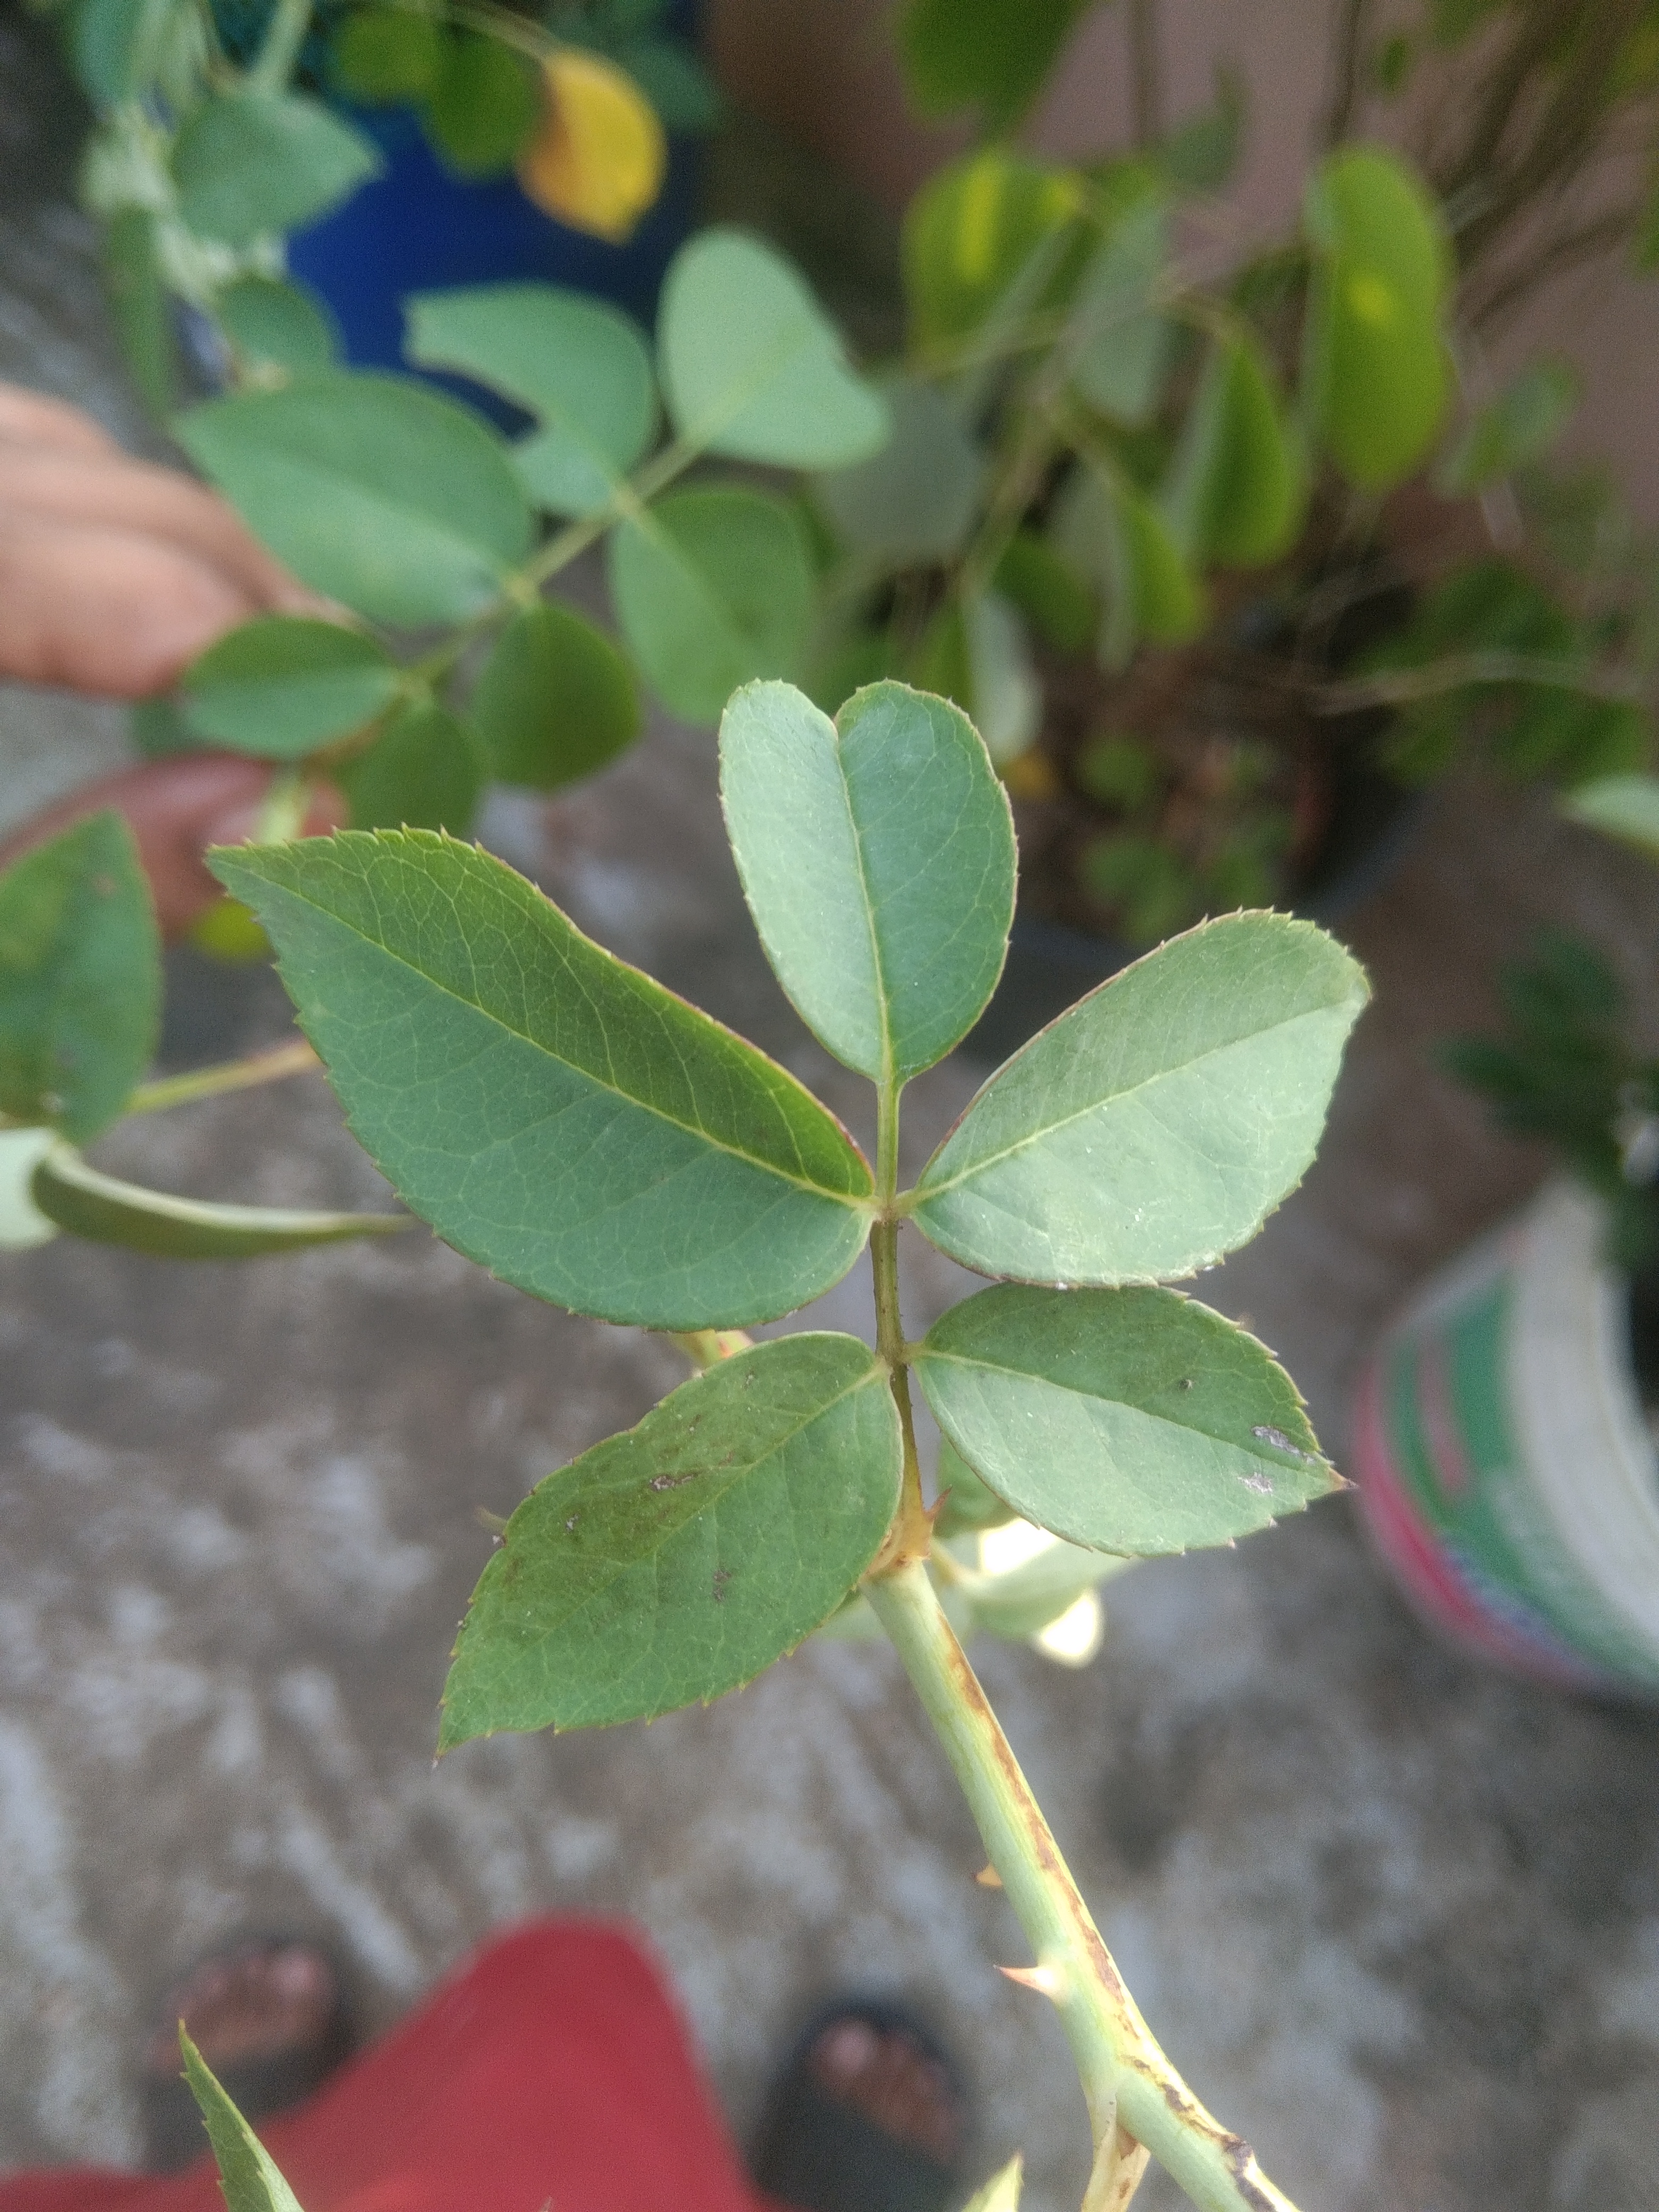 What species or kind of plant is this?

rose
